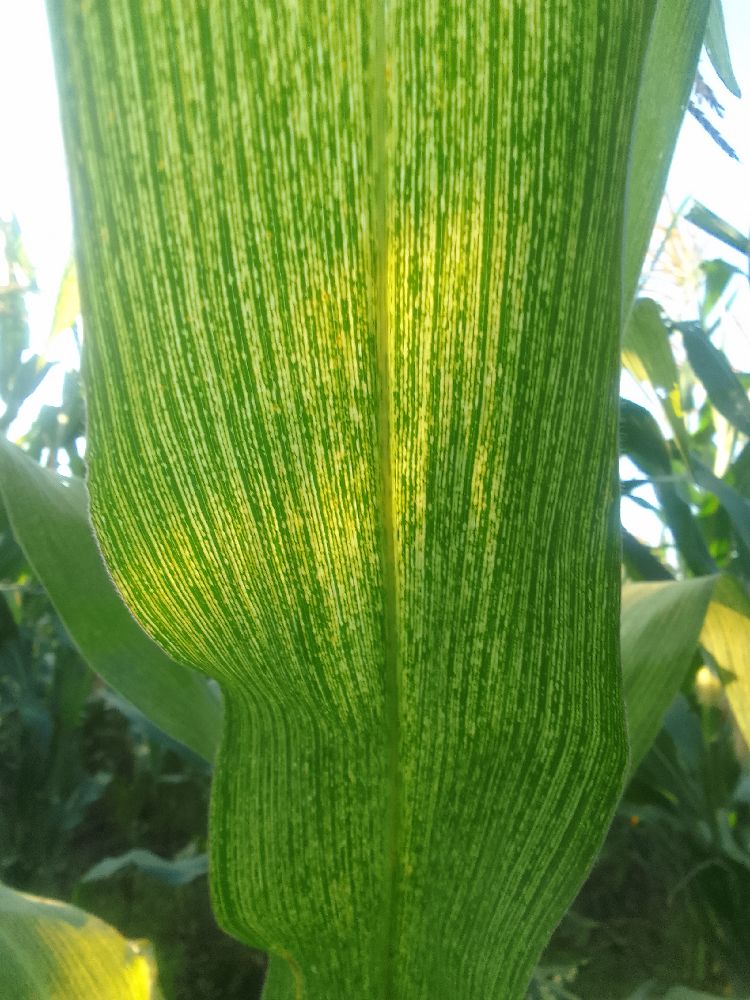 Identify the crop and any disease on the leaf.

maize, maize streak virus
